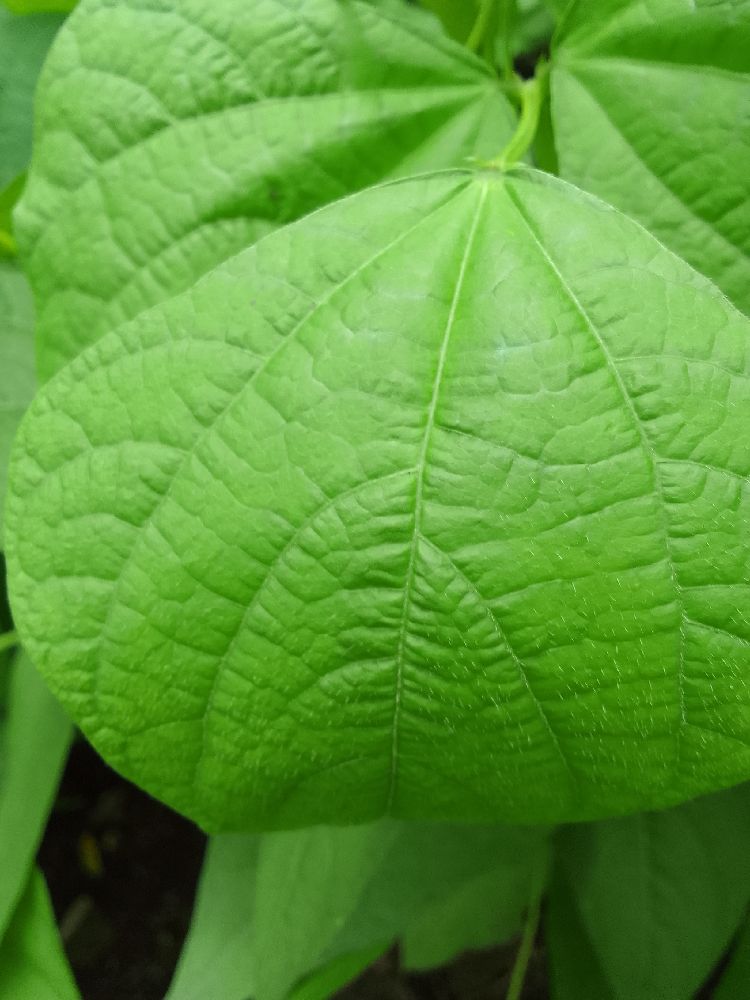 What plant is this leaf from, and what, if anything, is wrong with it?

common bean, healthy
